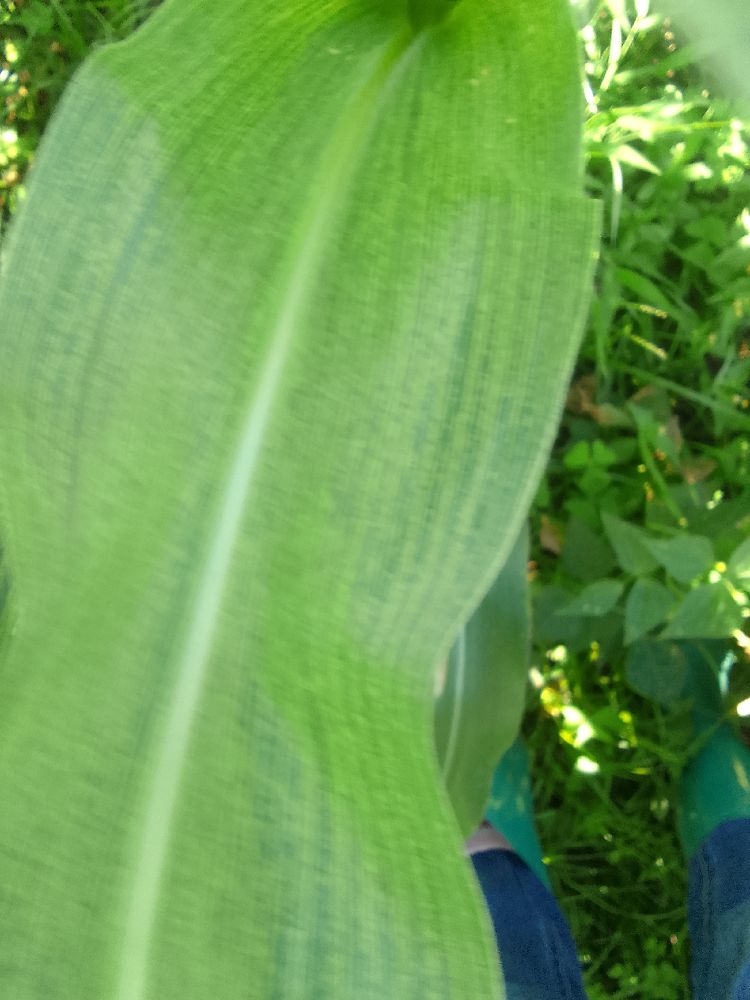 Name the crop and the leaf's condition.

maize, maize streak virus
